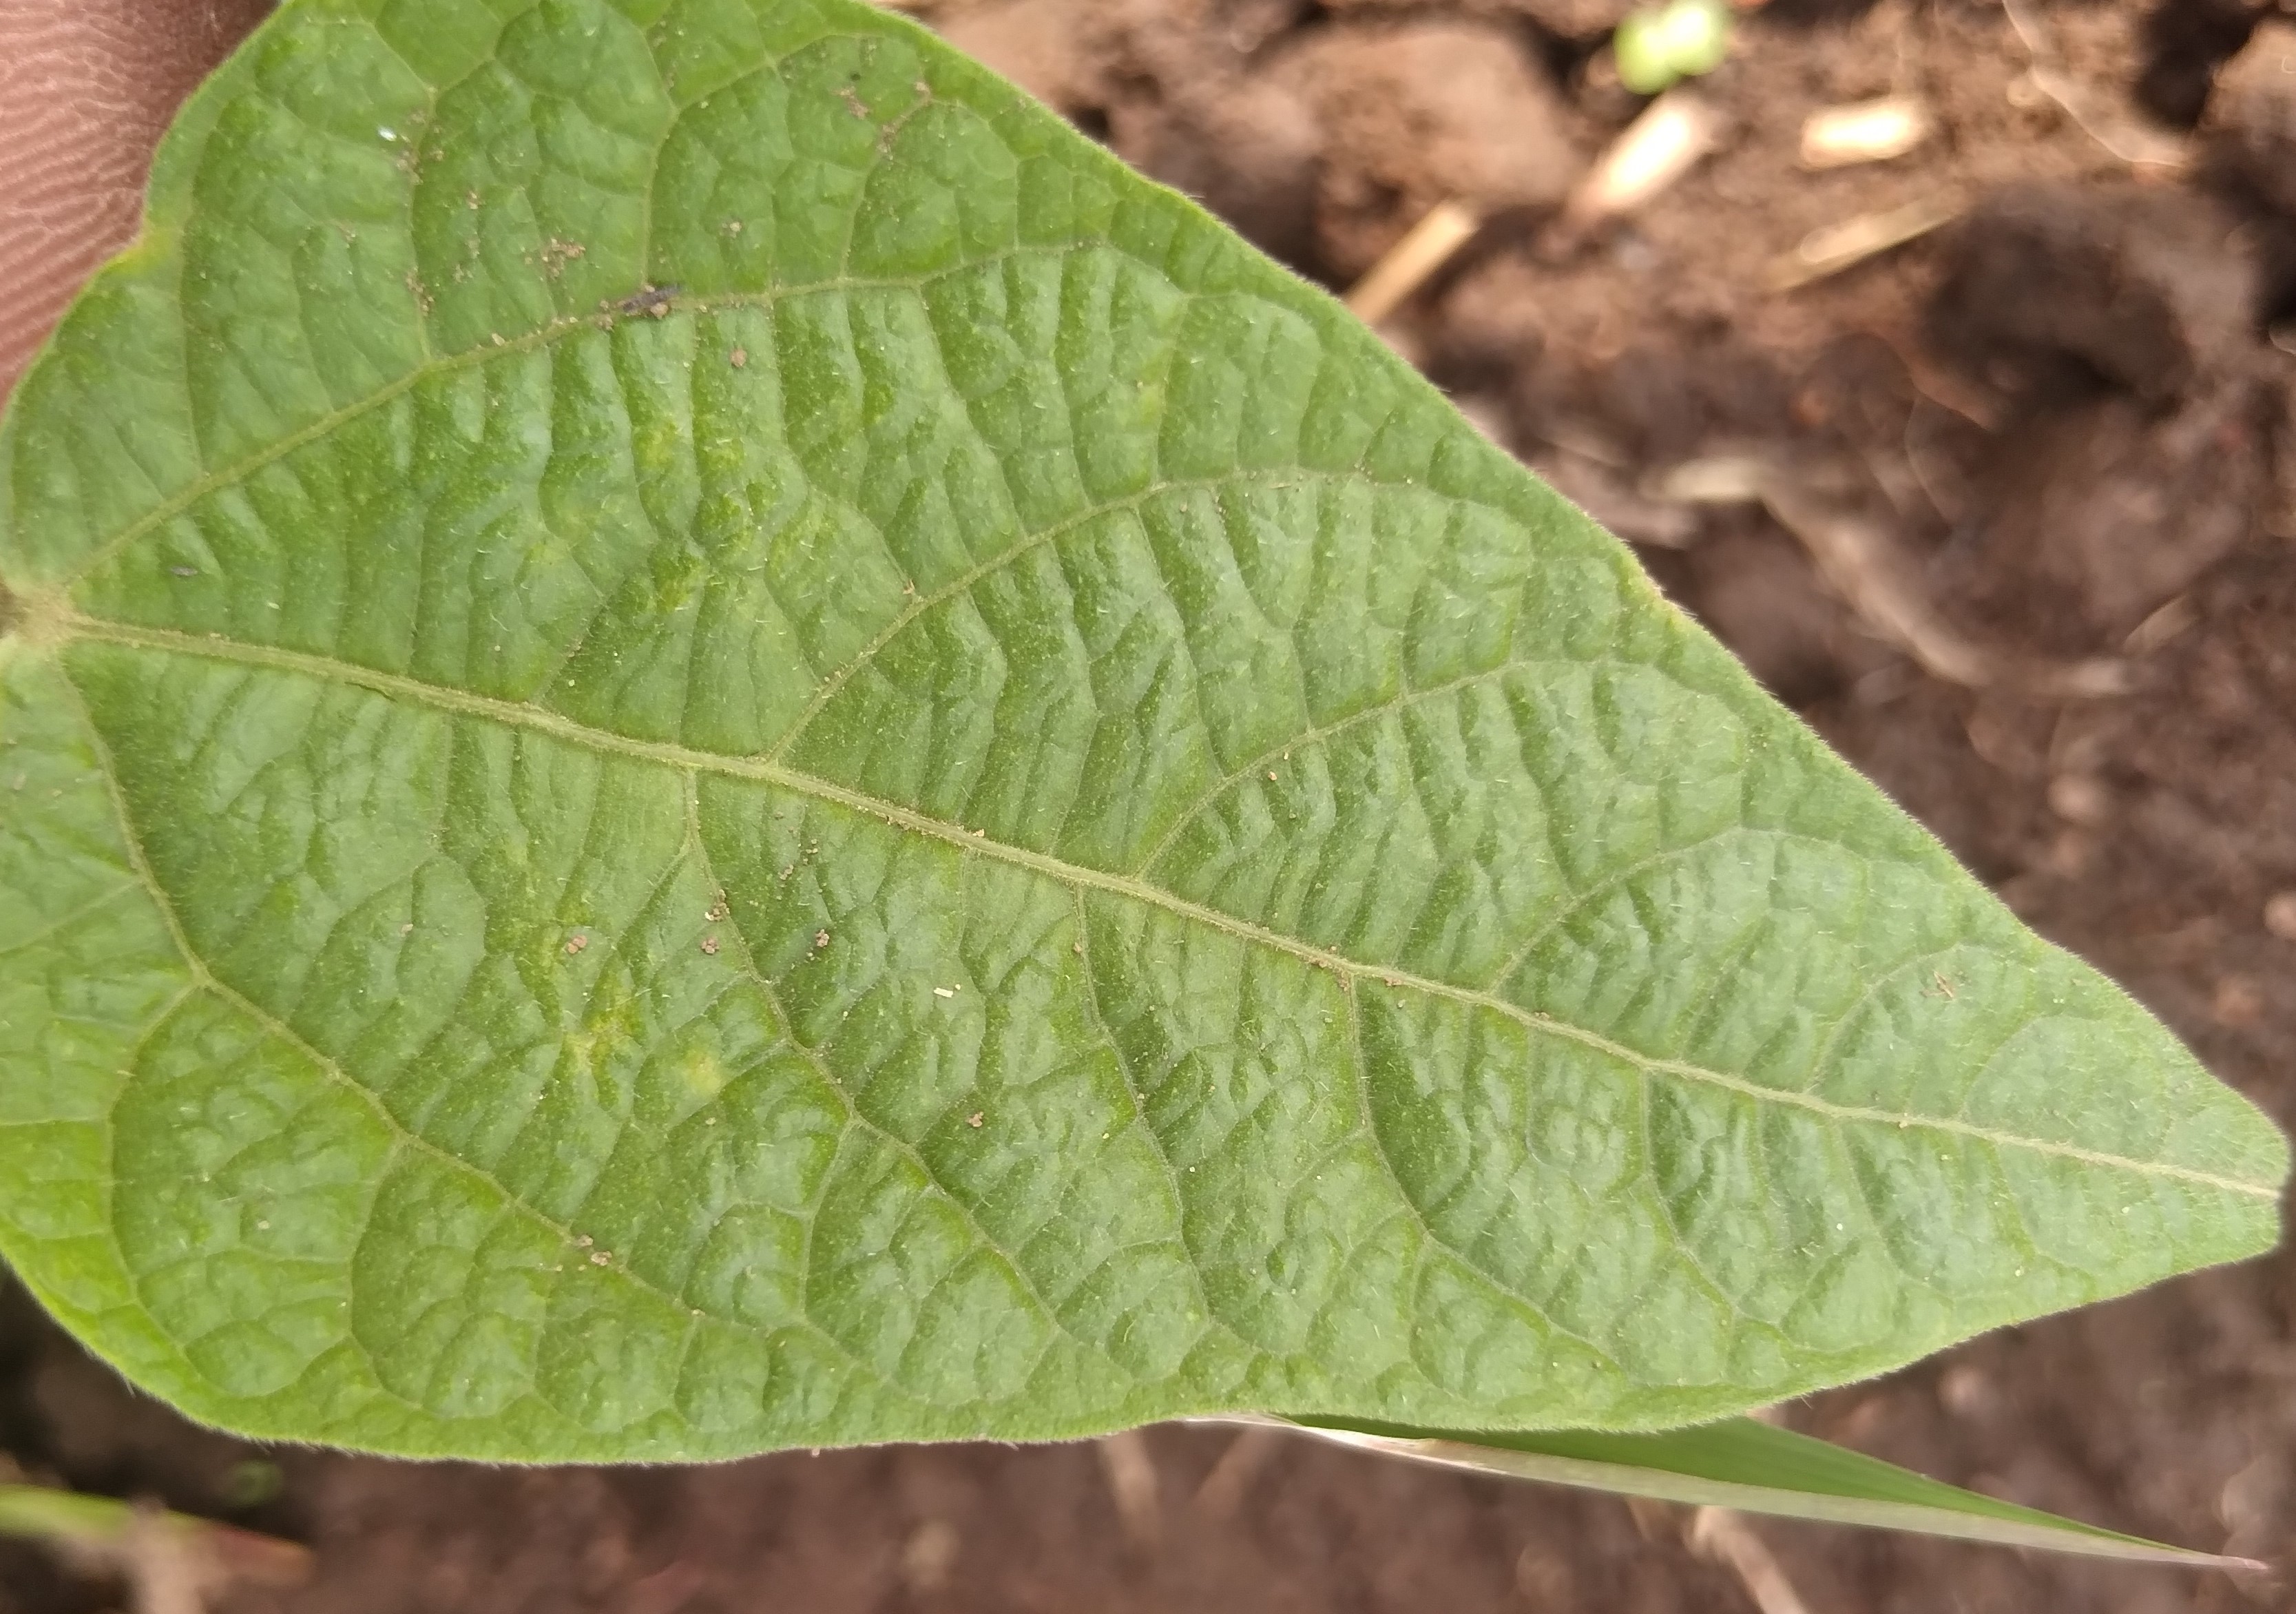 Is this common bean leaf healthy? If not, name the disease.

healthy
